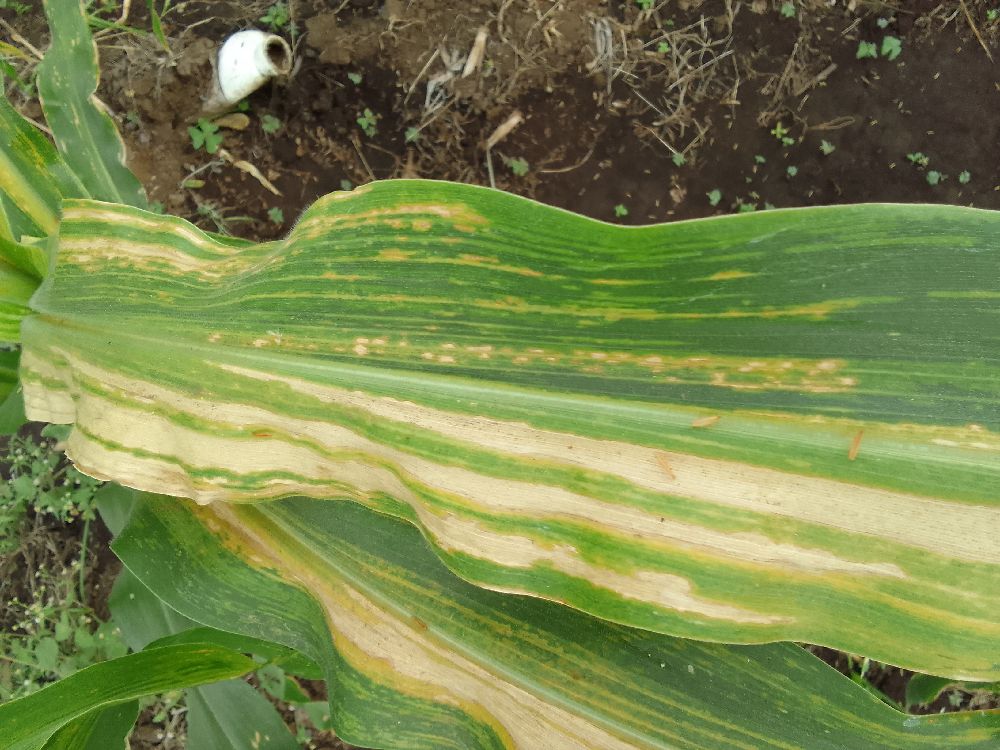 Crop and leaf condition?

maize, maize lethal necrosis
